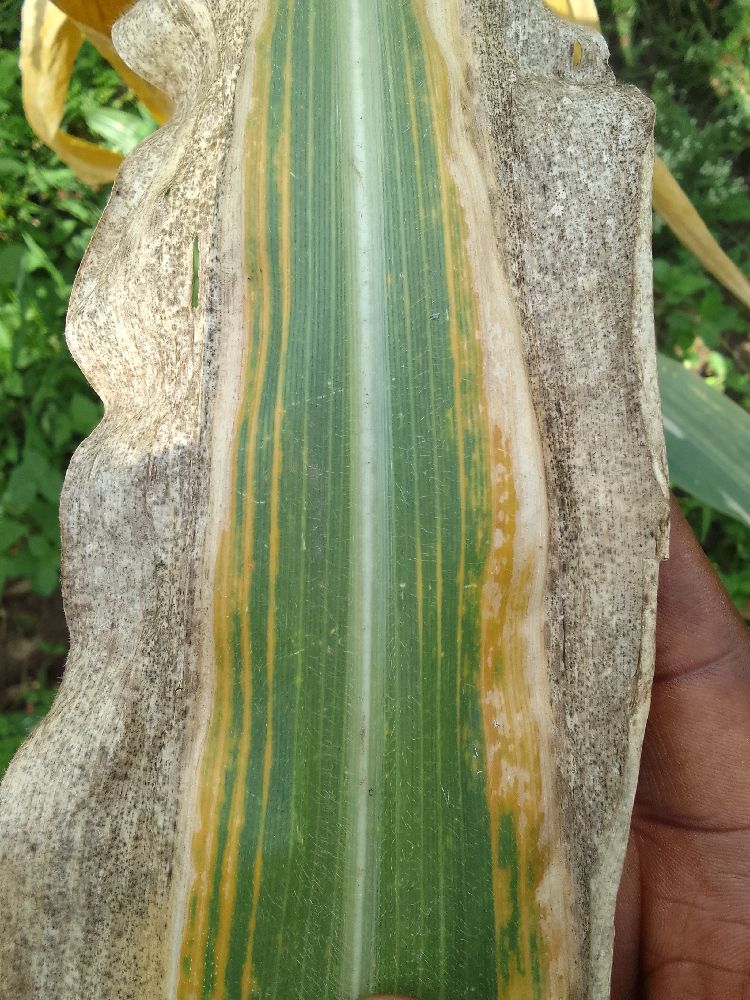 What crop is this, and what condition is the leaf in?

maize, maize lethal necrosis
